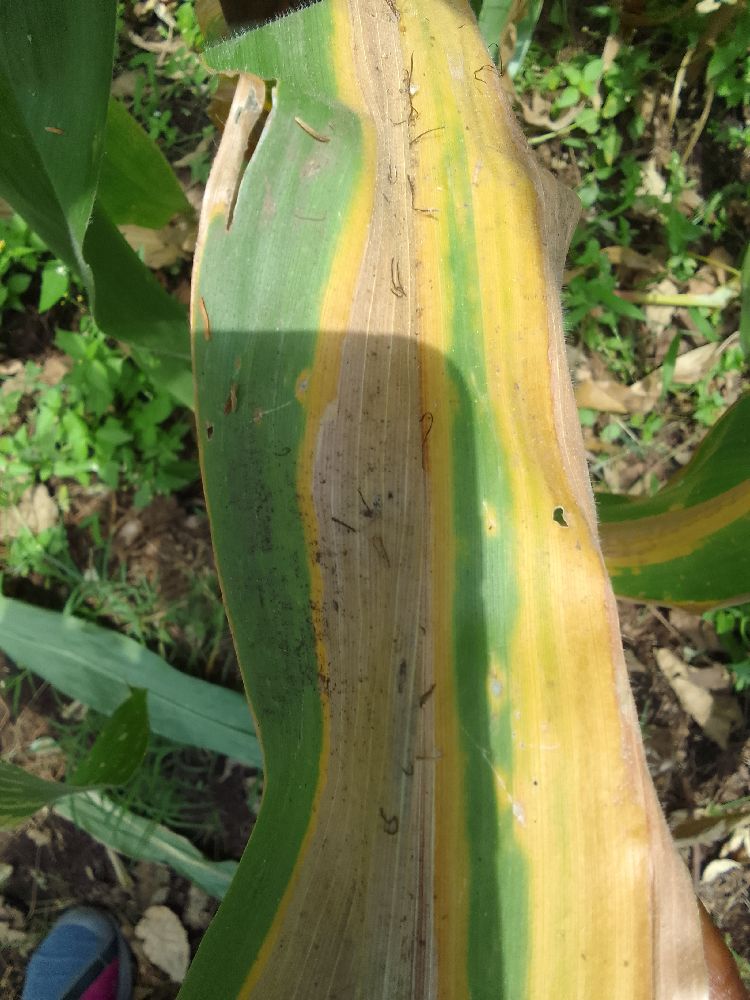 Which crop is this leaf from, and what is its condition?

maize, maize lethal necrosis
